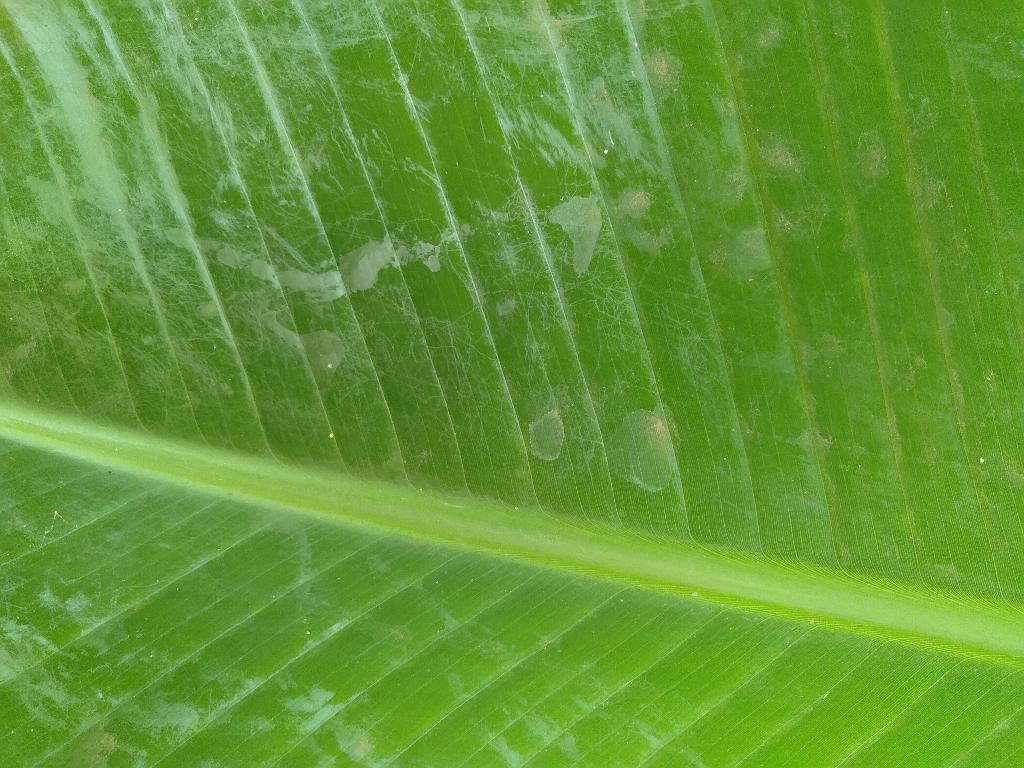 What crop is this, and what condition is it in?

banana, healthy
